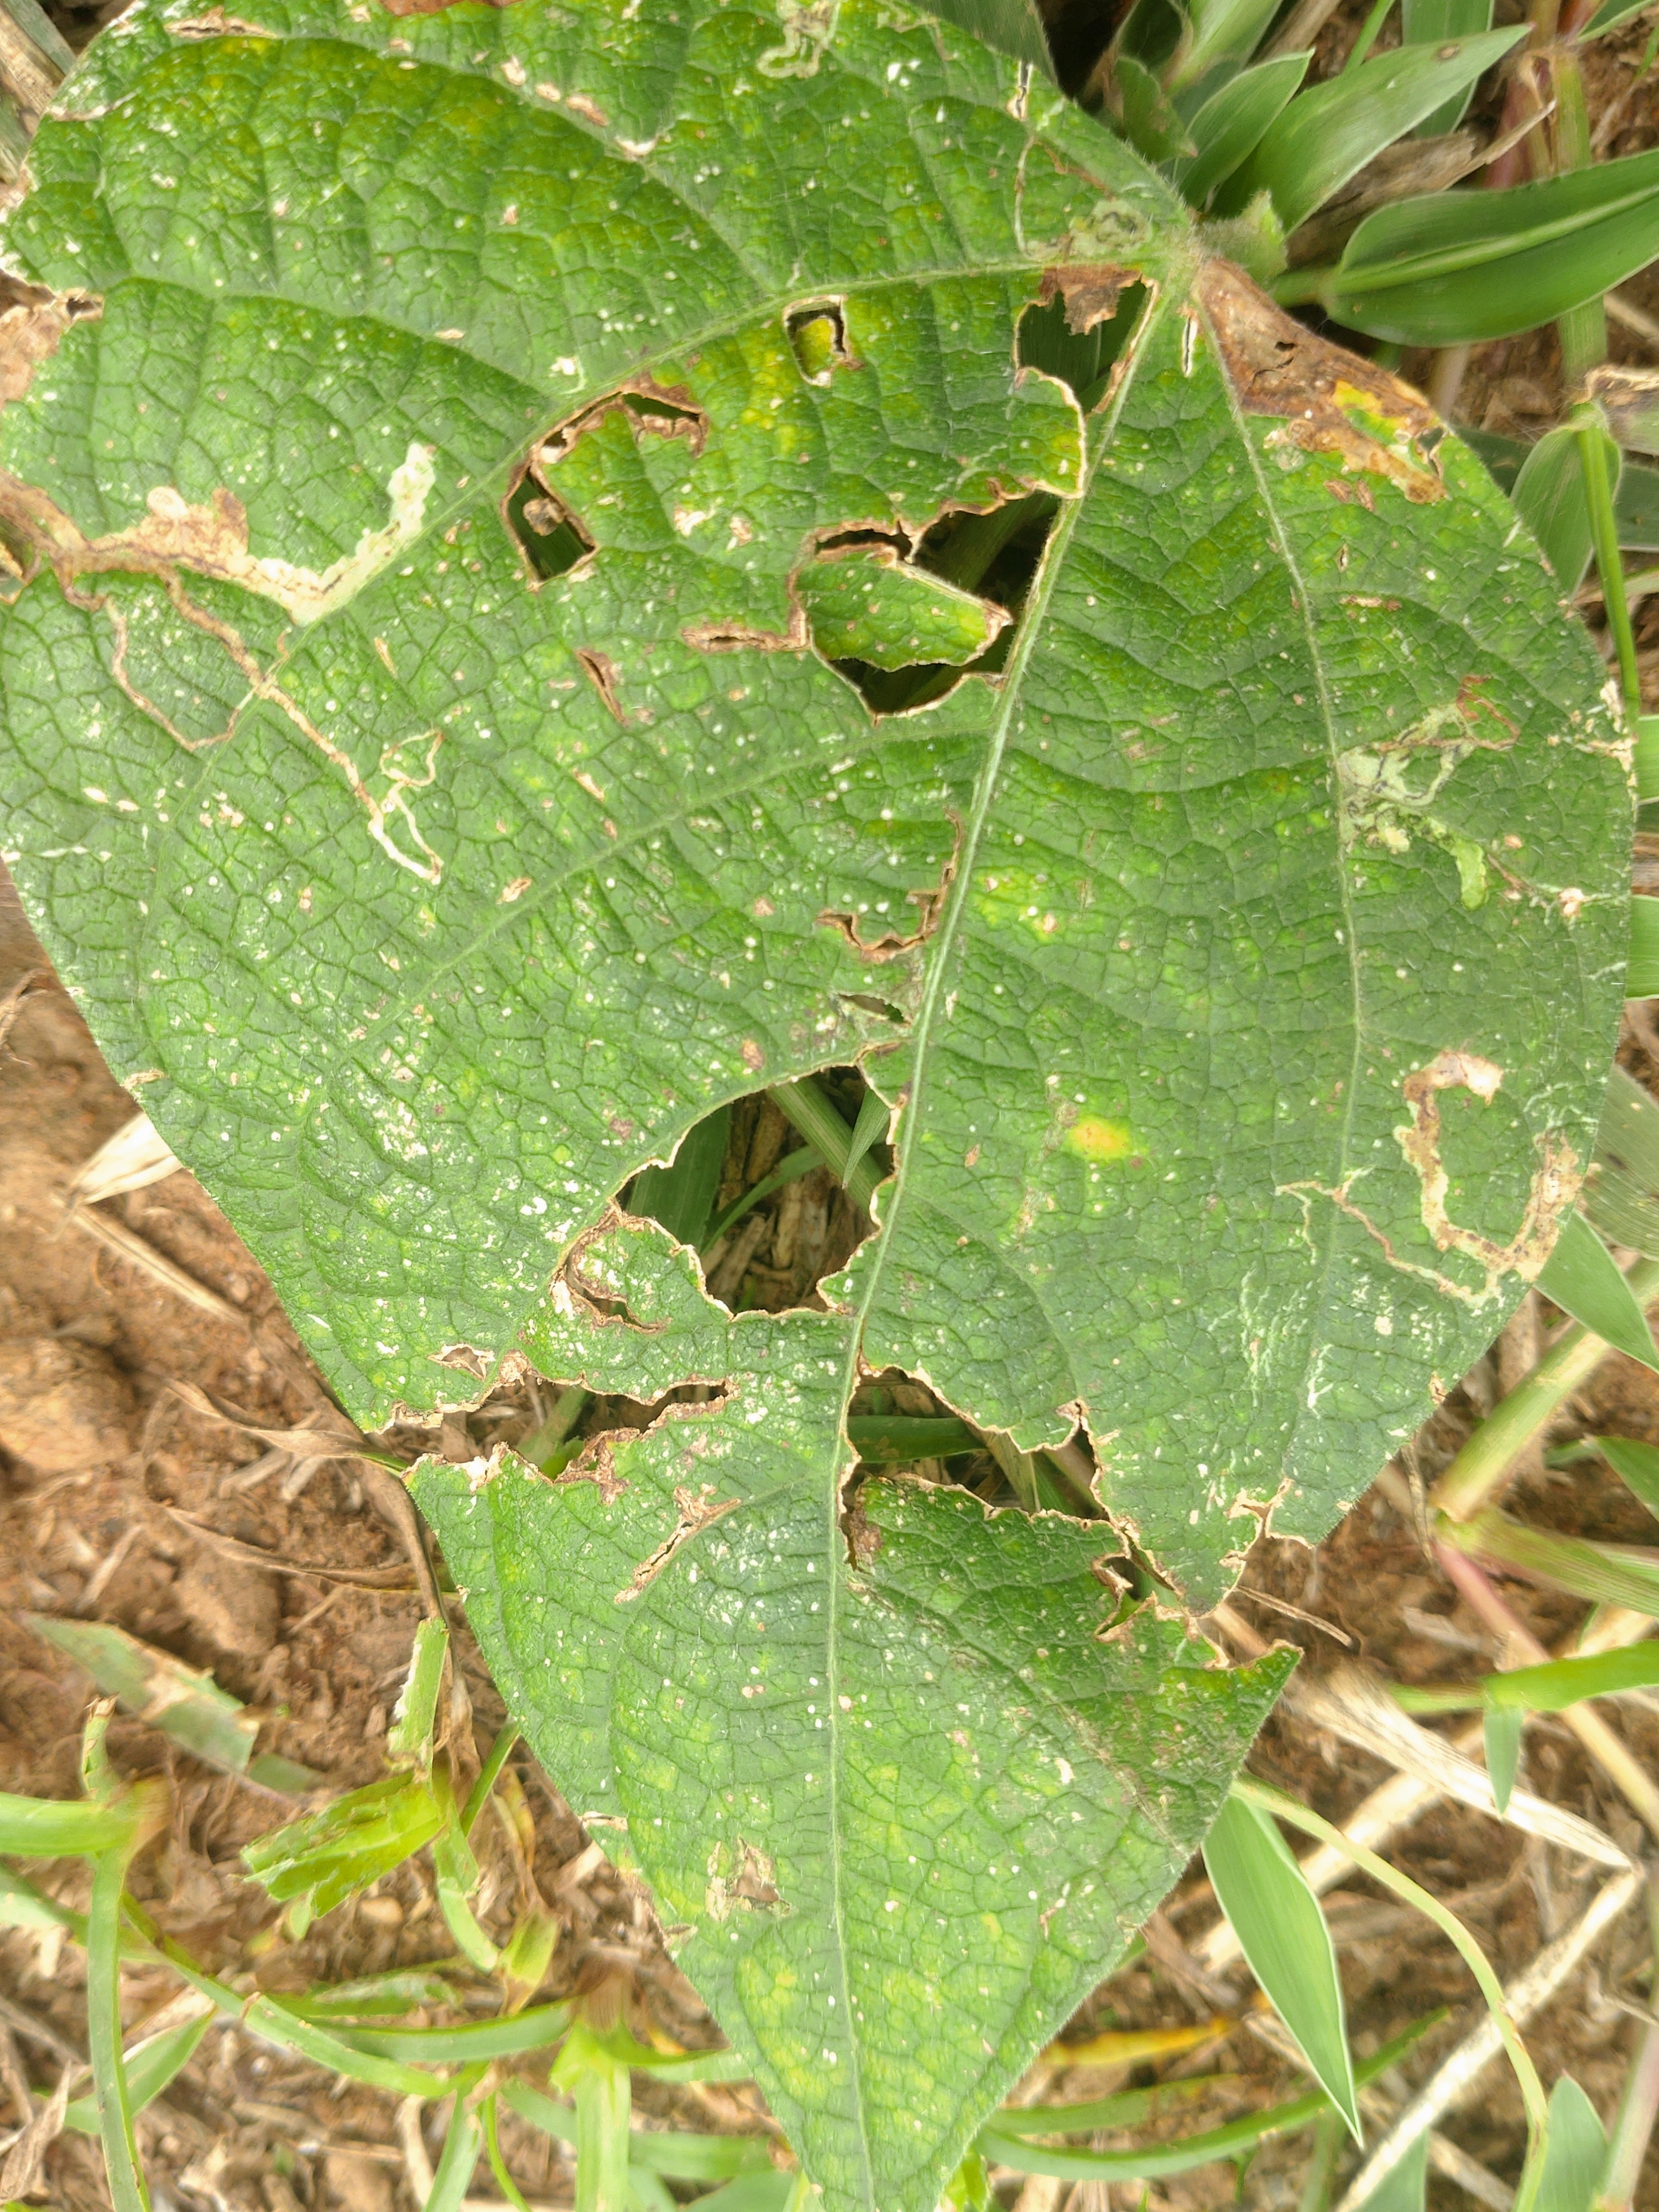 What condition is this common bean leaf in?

anthracnose
